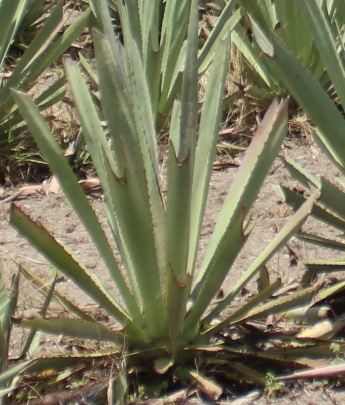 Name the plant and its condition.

agave, yellow
